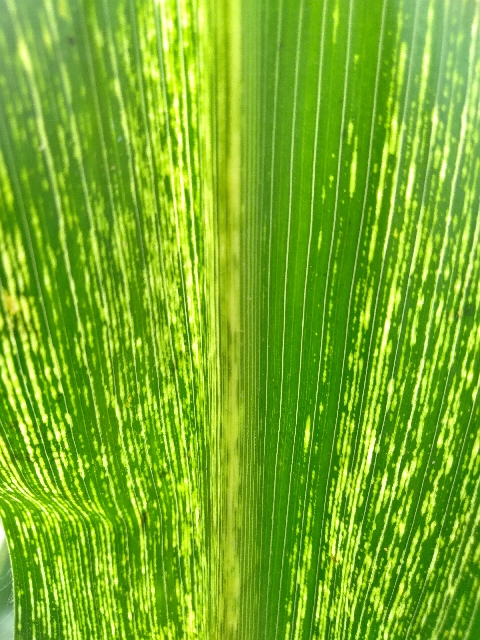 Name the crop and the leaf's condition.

maize, maize streak virus
